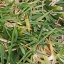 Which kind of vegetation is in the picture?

grass
